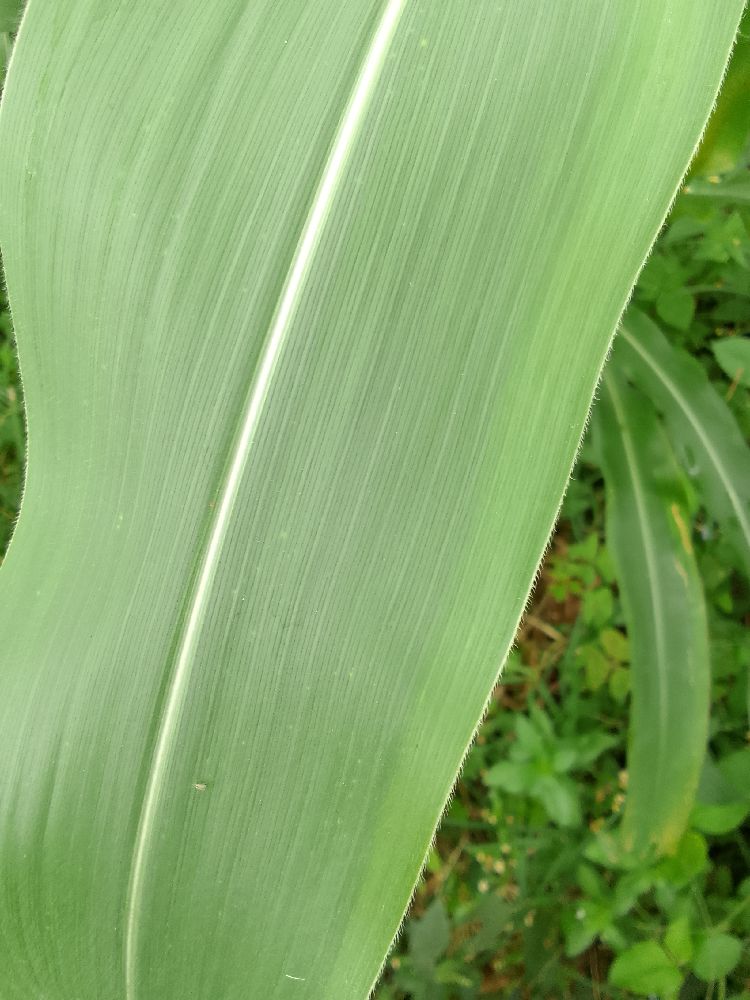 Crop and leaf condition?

maize, healthy
